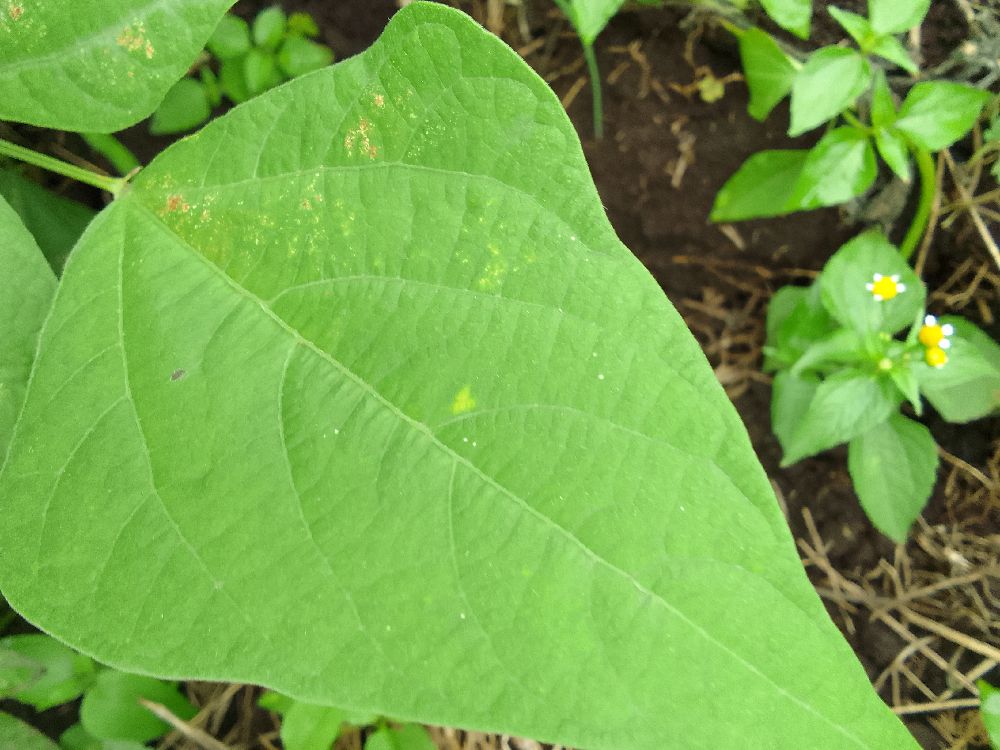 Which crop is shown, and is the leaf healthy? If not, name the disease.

common bean, healthy
